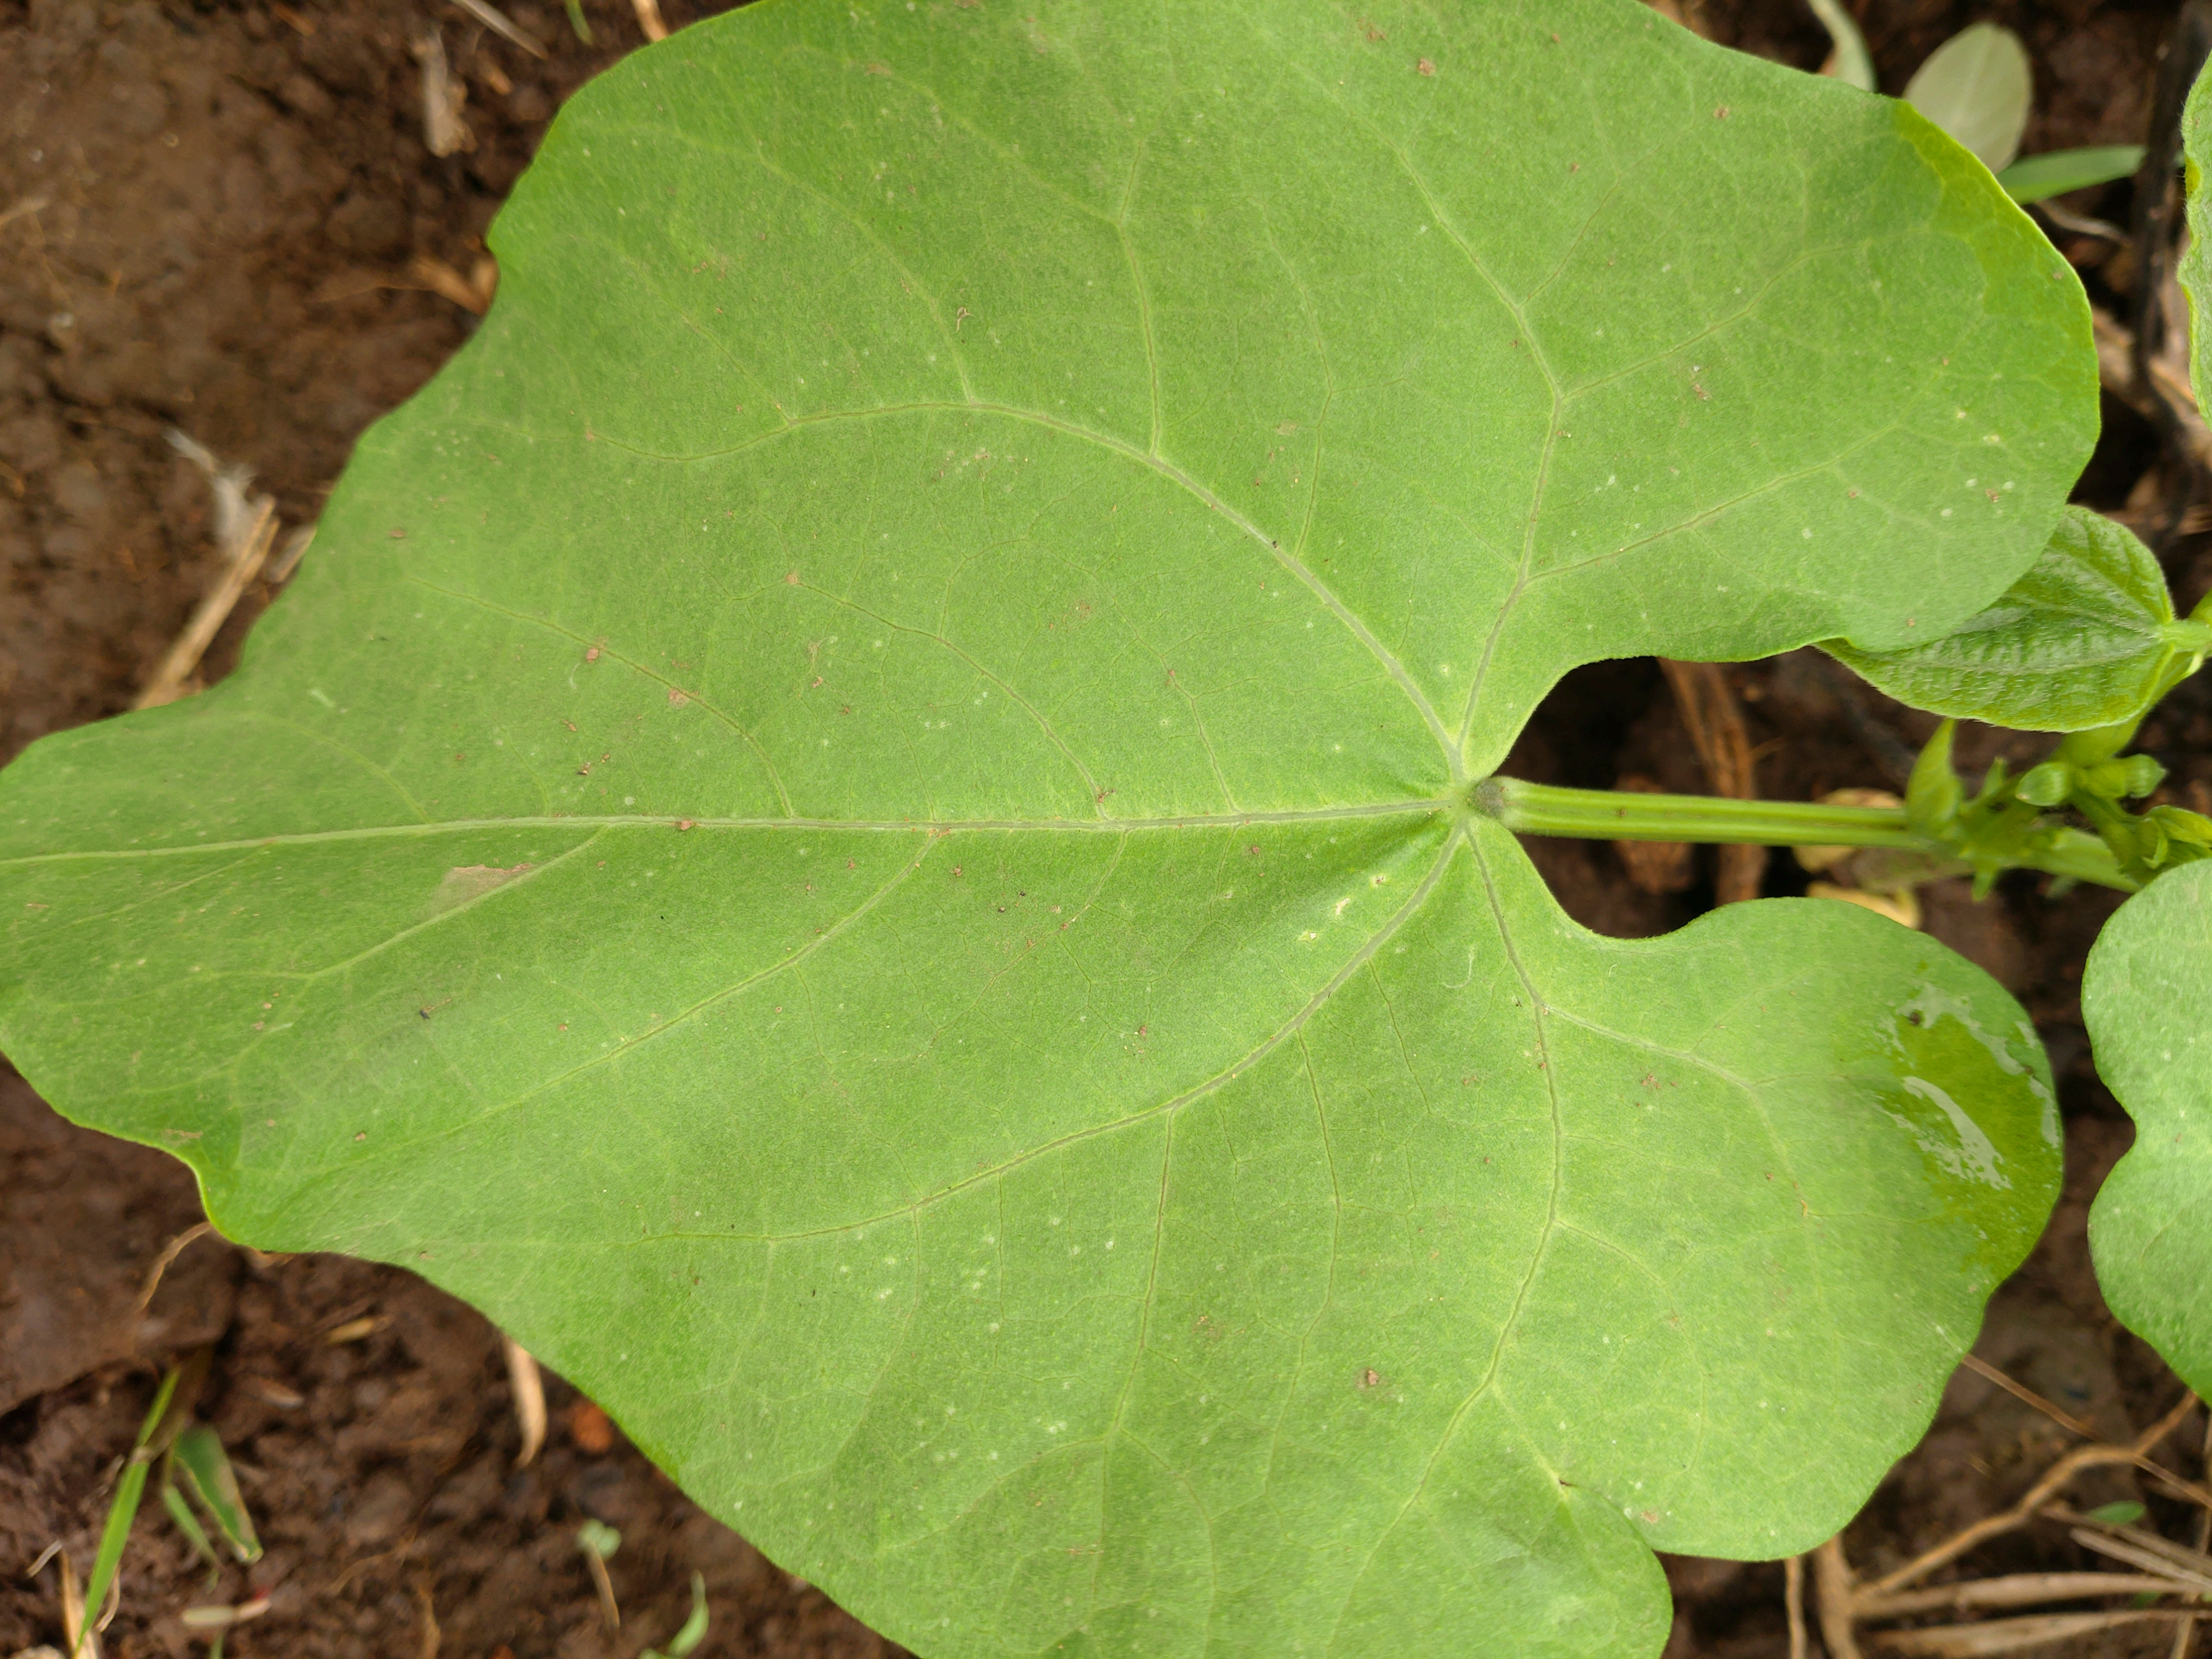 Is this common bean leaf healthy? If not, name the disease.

healthy
